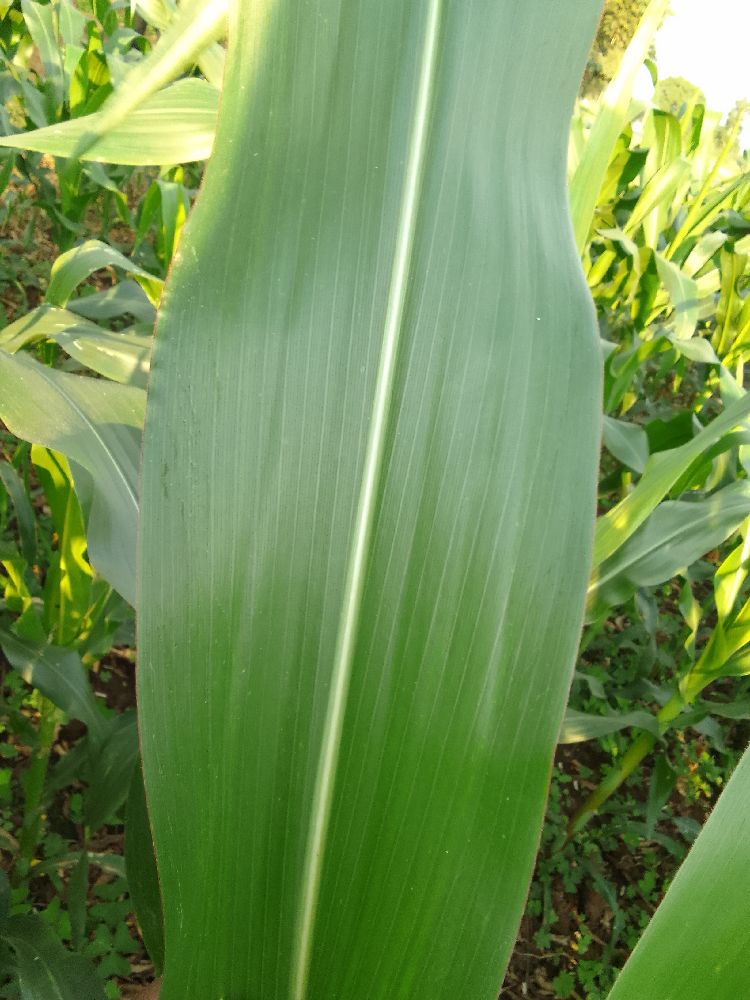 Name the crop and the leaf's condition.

maize, healthy
